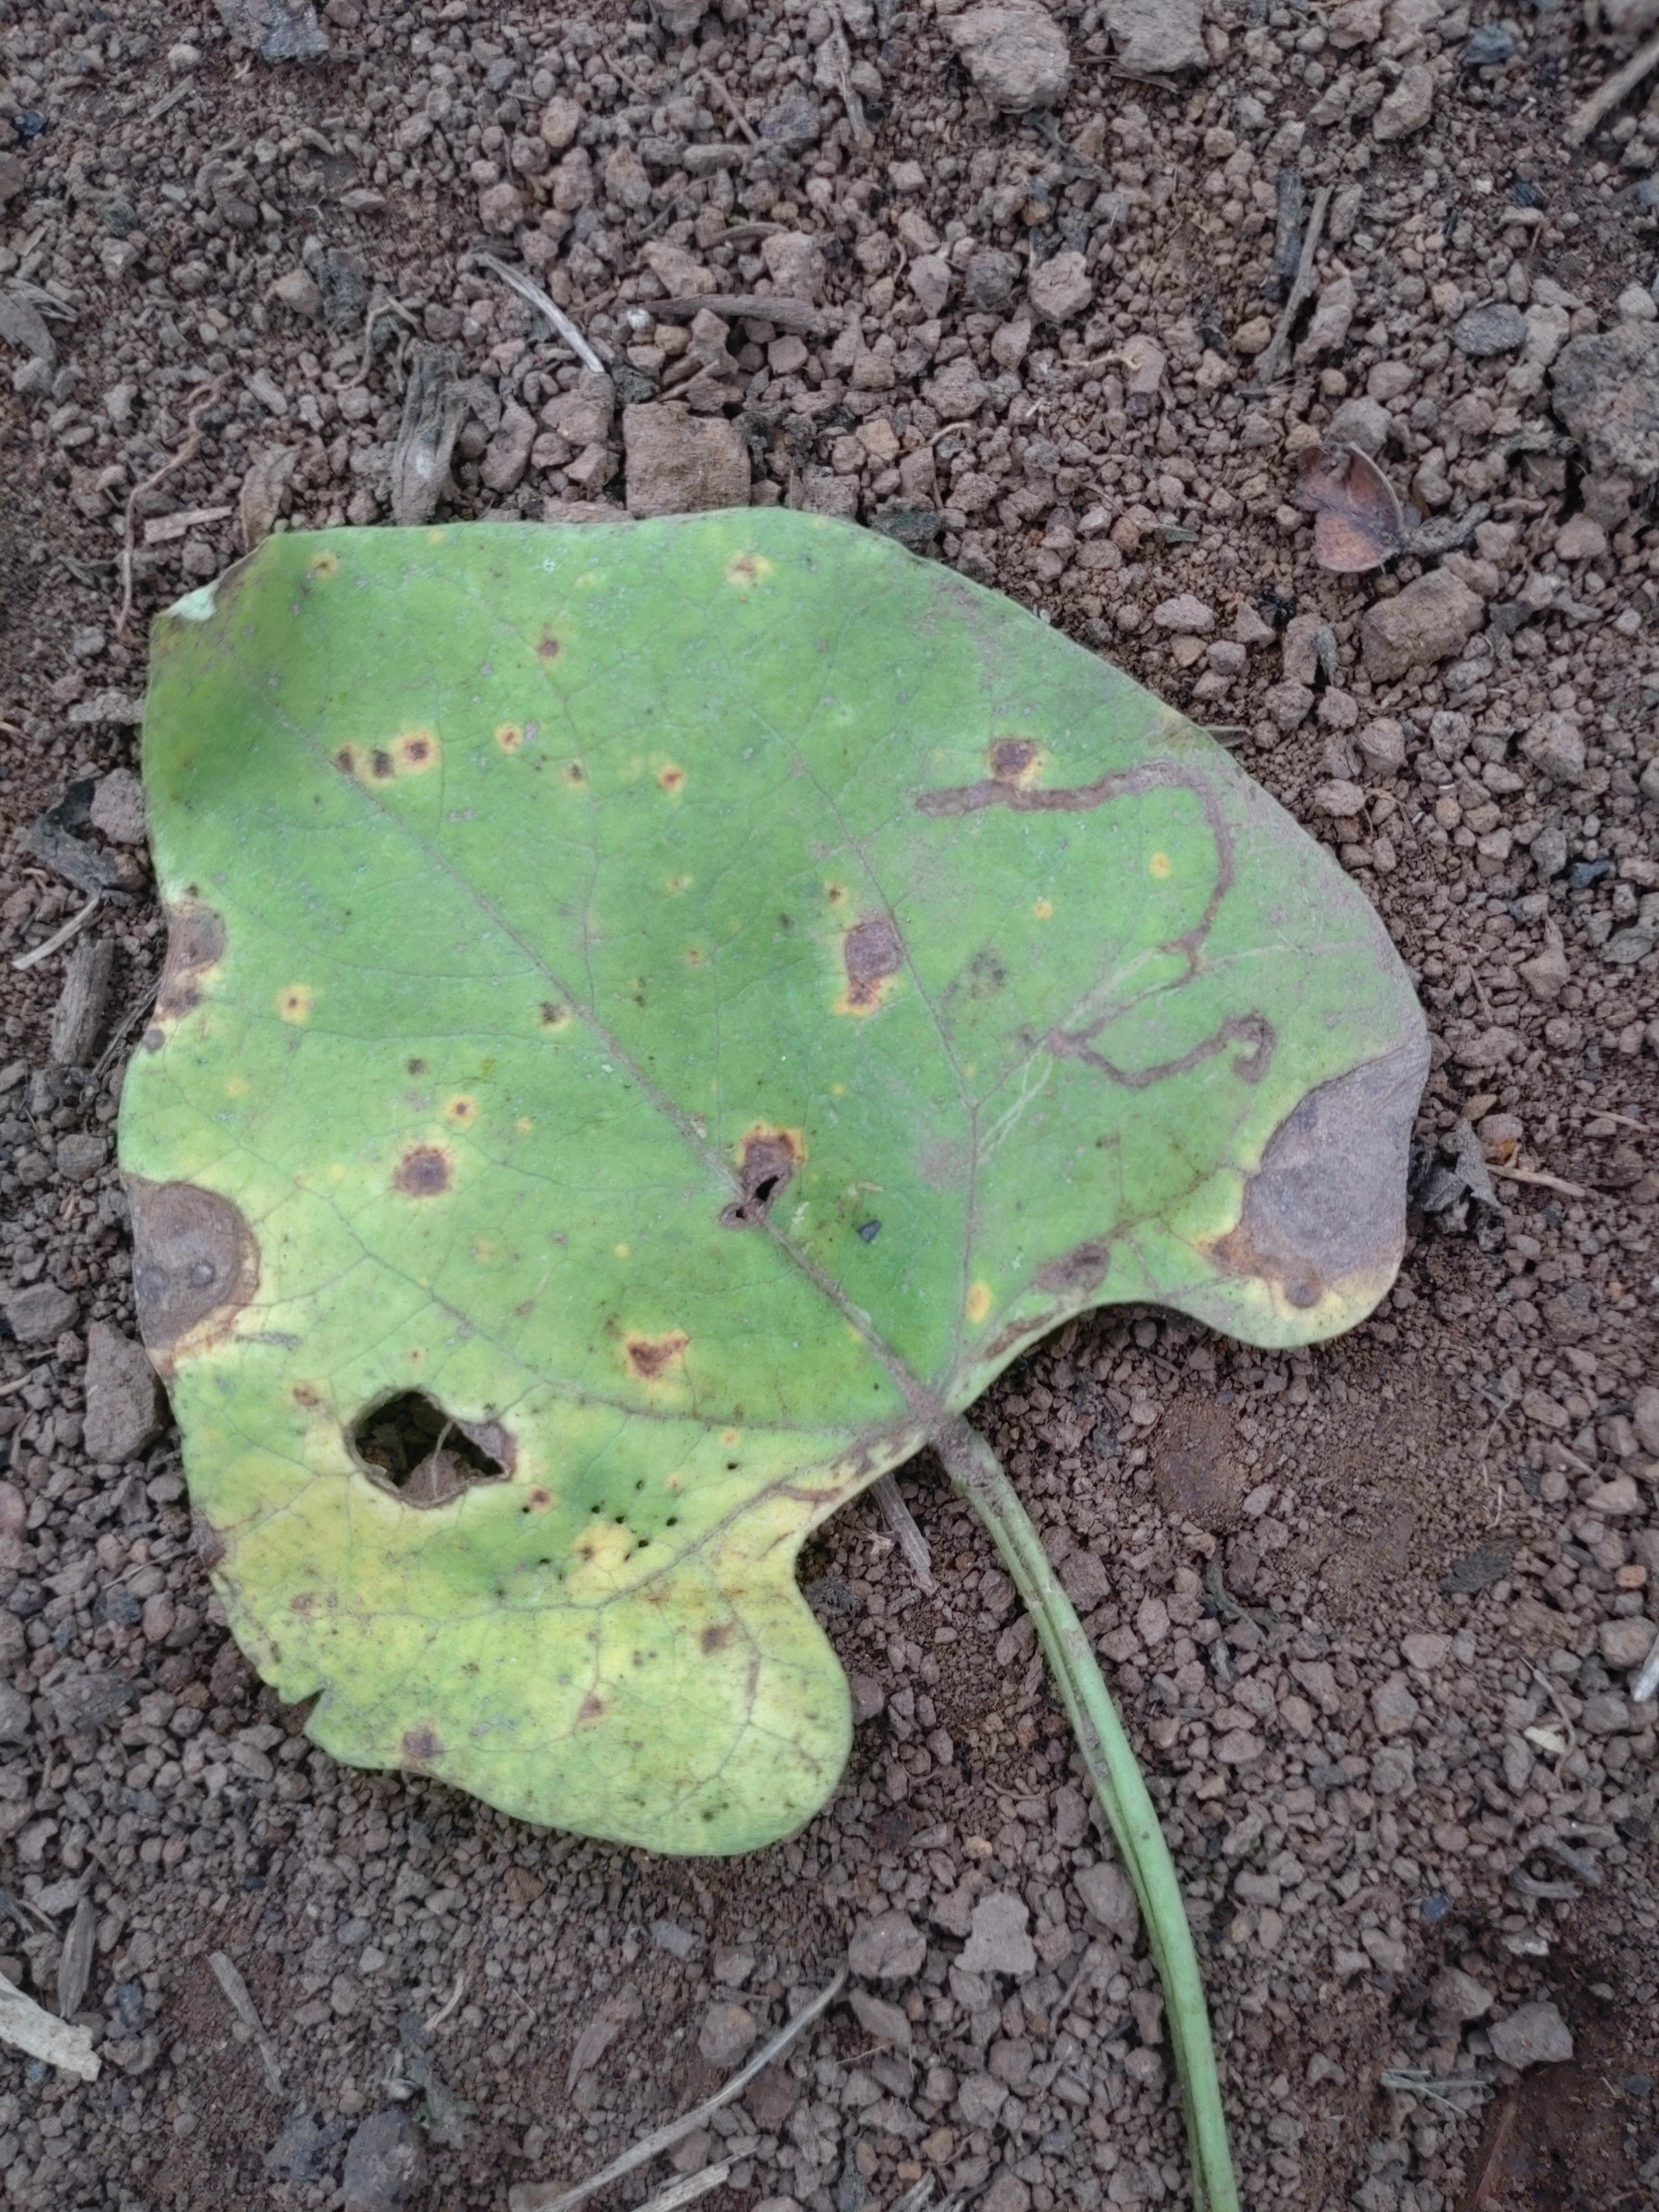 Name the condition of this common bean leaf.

rust
